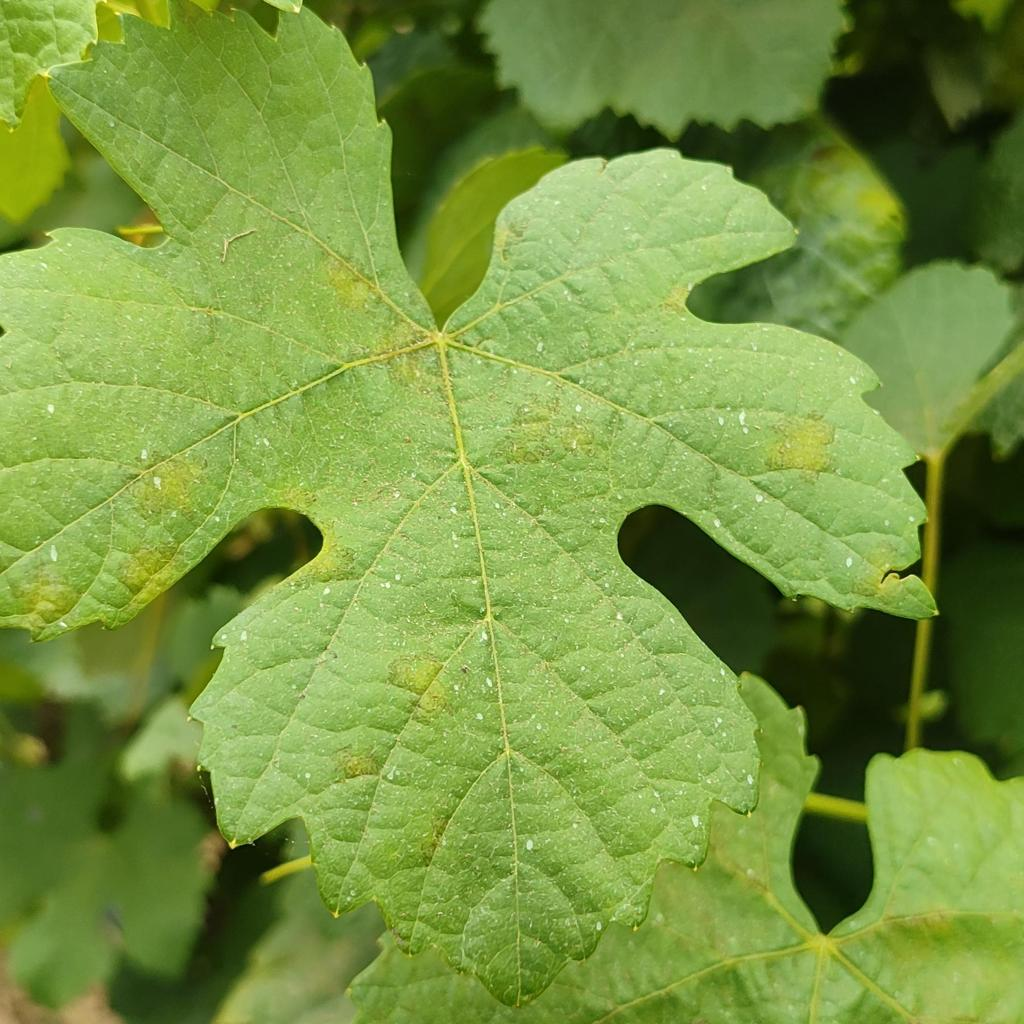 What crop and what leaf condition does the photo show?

grapevine, downy mildew
